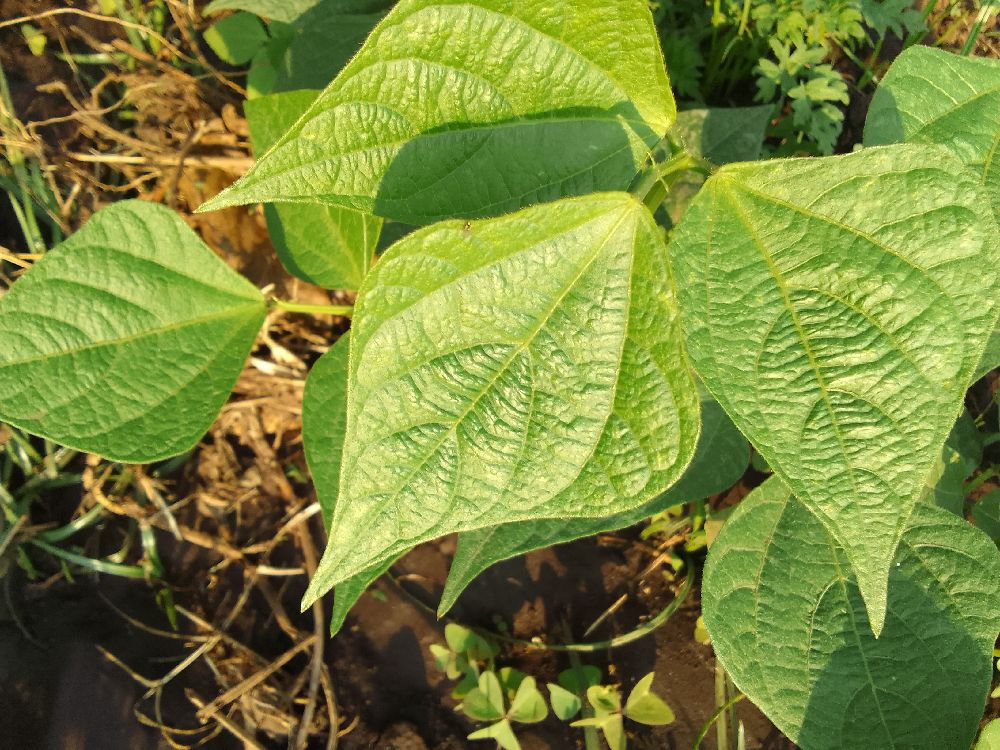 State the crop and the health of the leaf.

common bean, healthy
